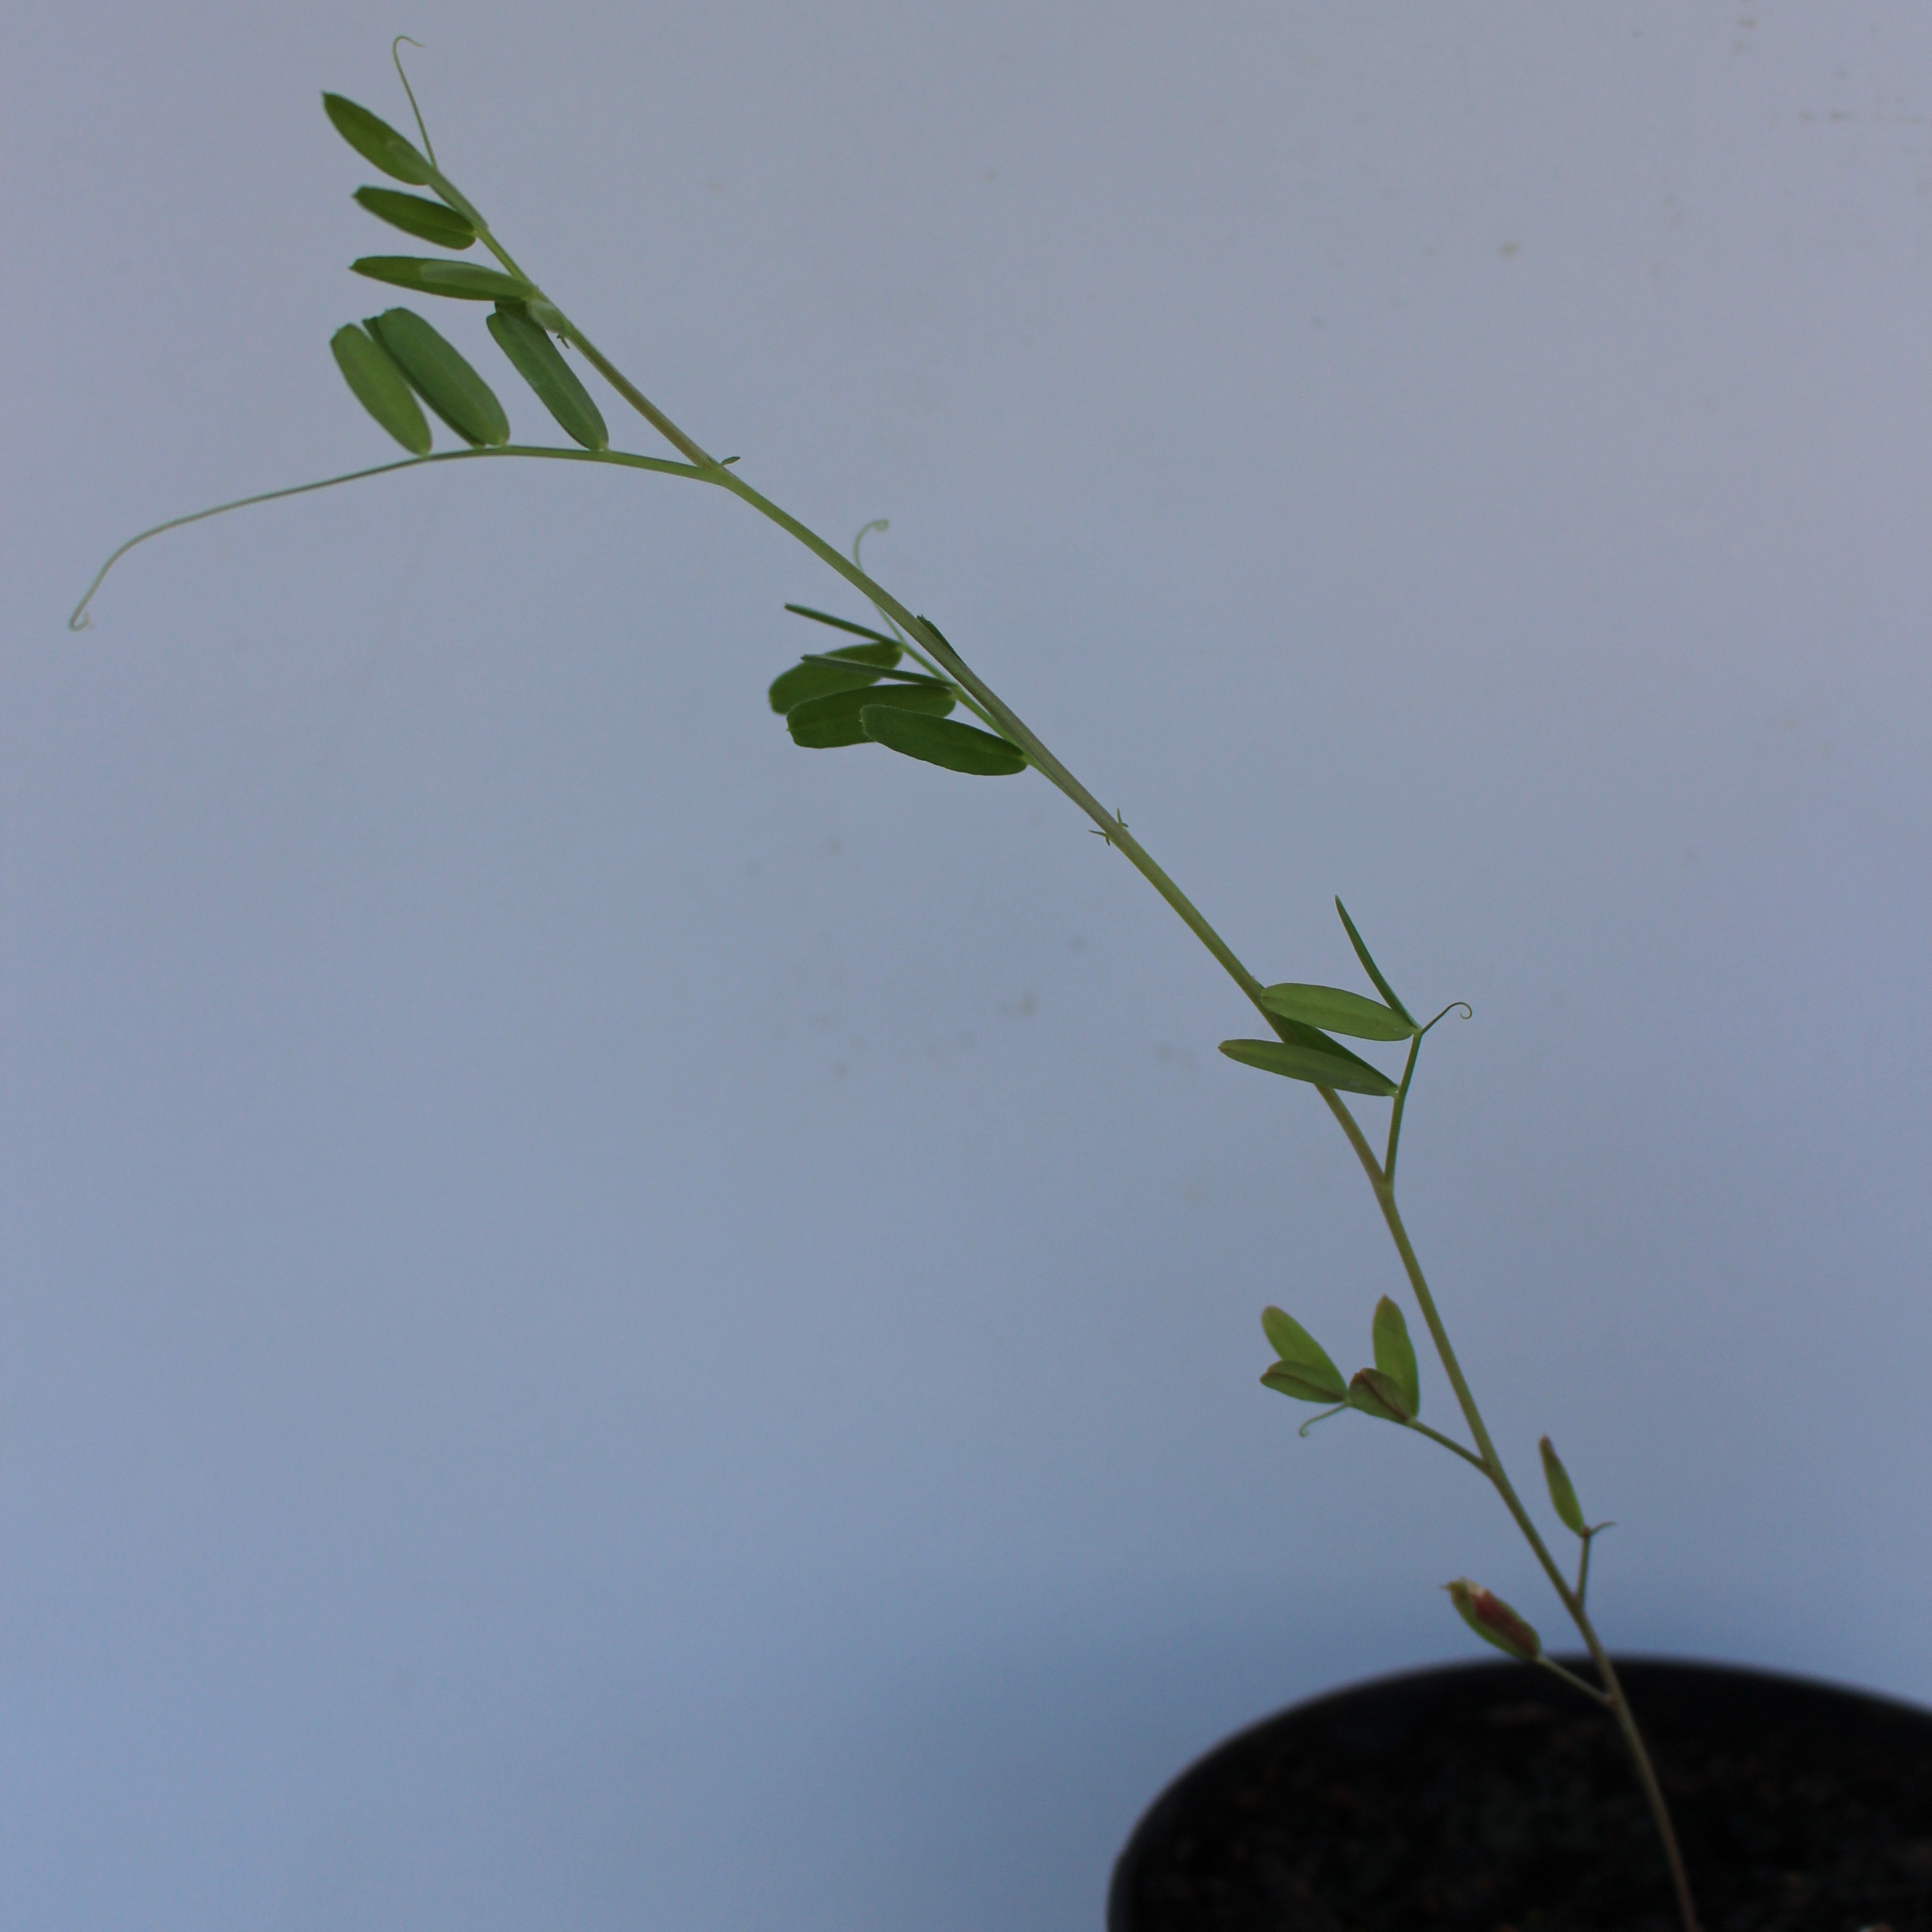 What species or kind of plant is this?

Vicia sativa
